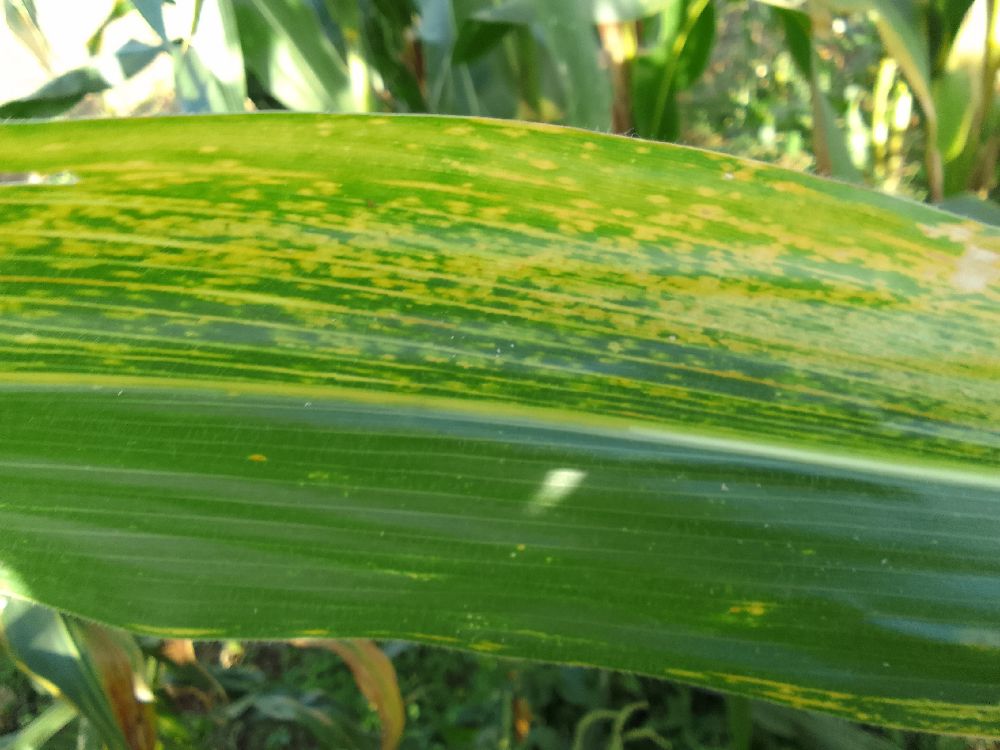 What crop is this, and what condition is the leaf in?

maize, maize lethal necrosis
